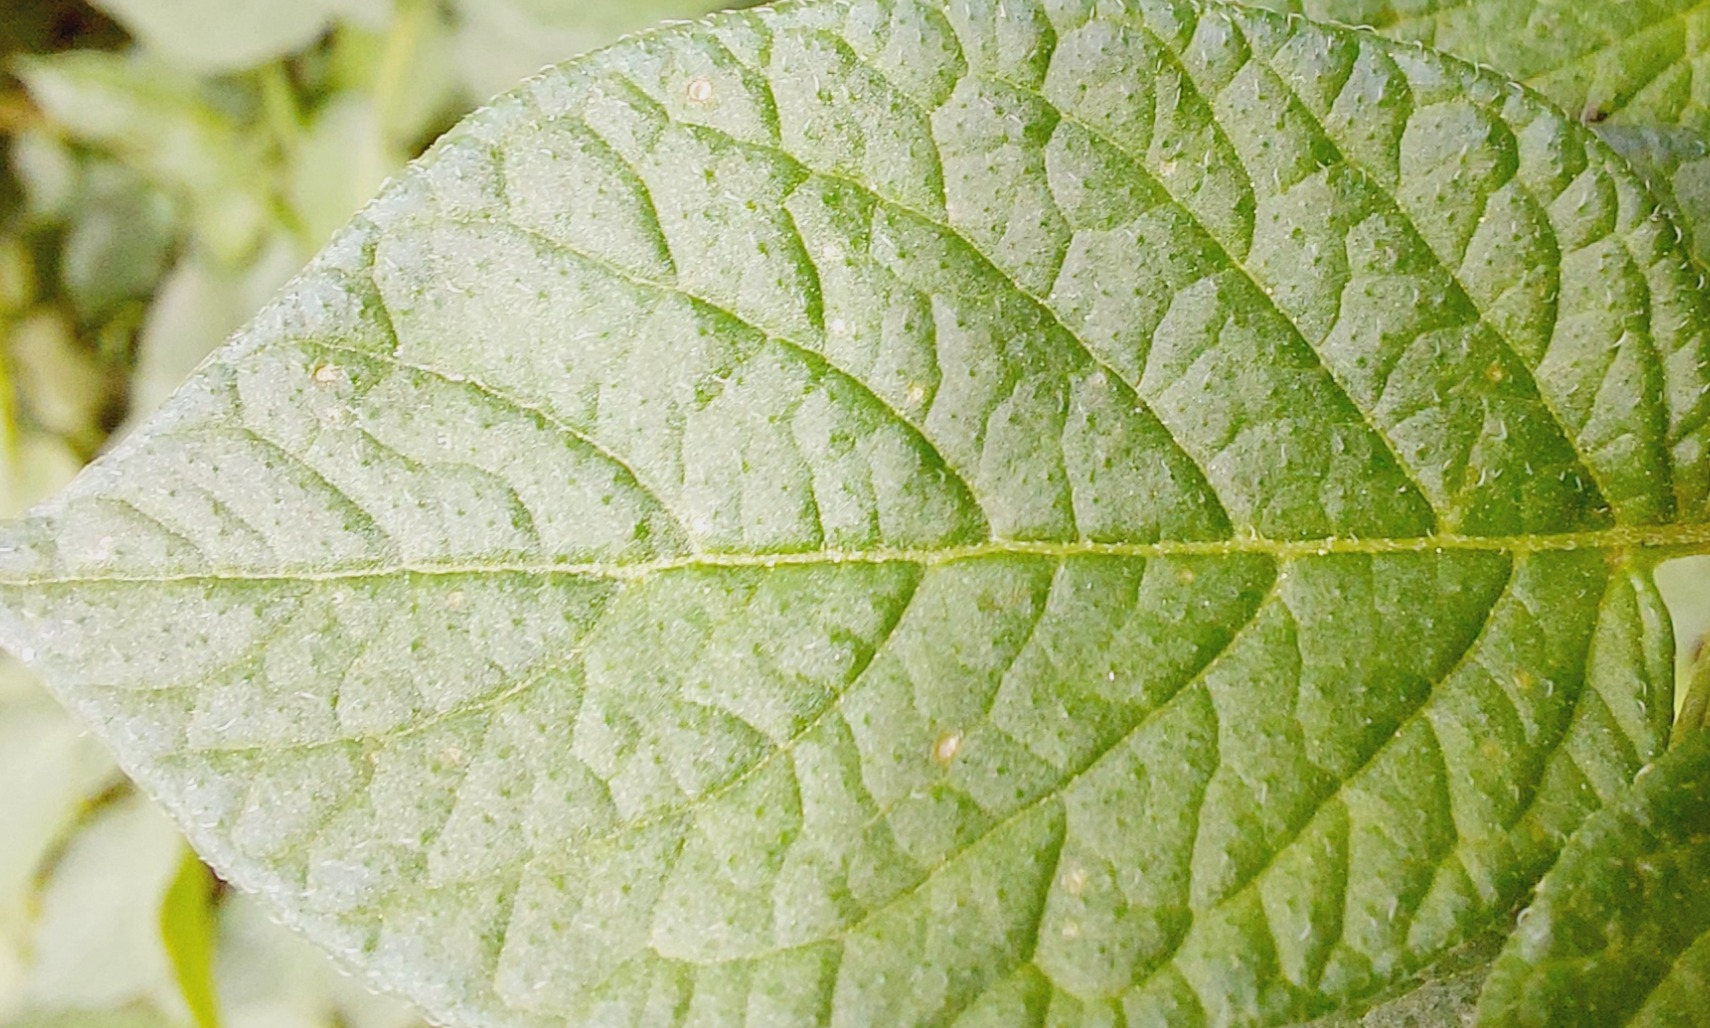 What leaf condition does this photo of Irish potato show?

healthy
